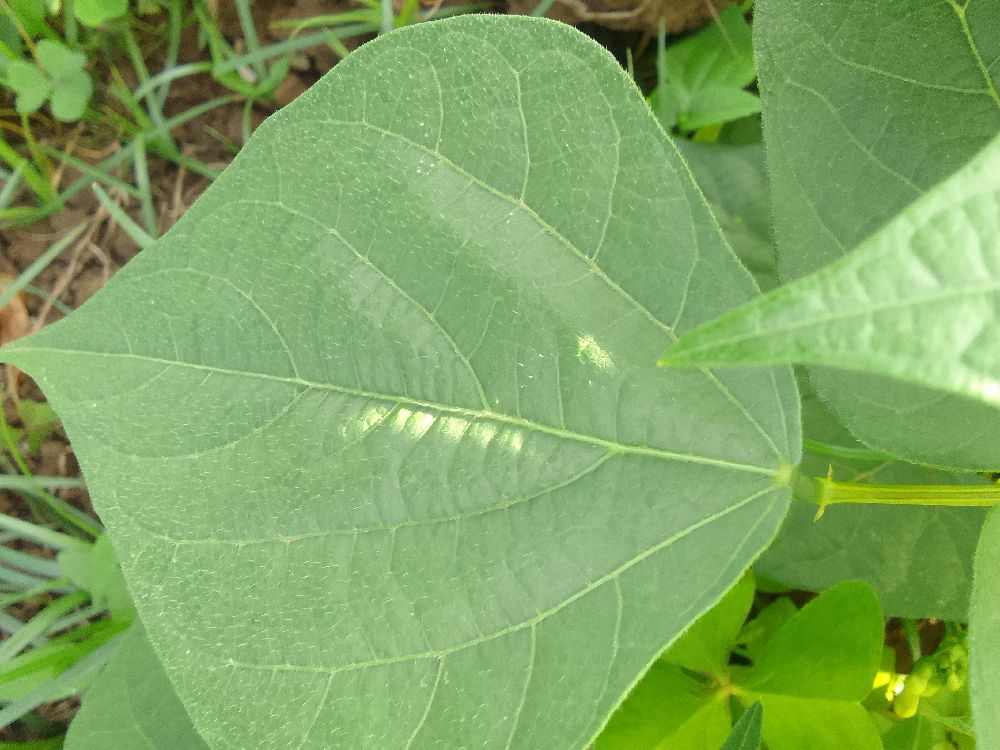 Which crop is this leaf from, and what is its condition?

common bean, healthy
